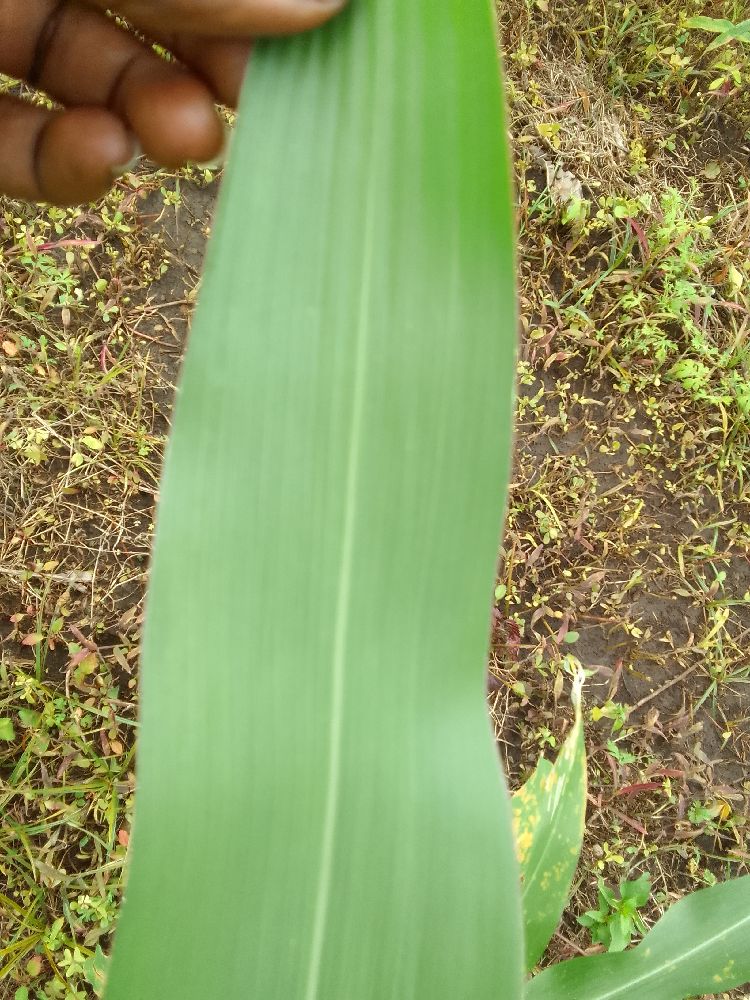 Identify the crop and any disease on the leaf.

maize, healthy
